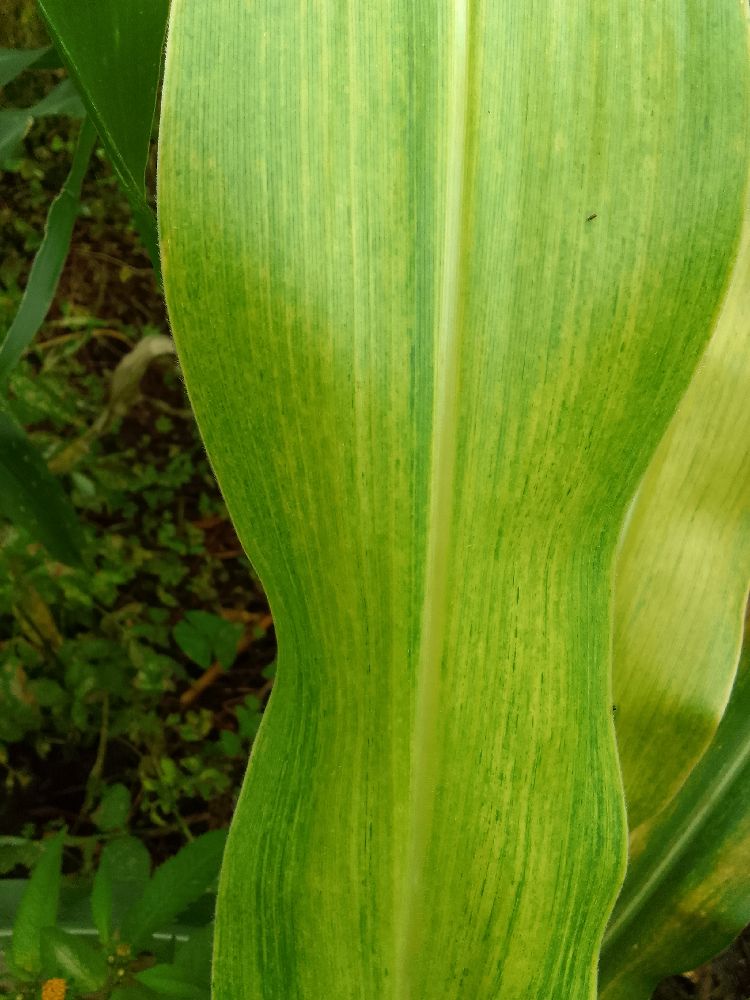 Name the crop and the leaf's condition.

maize, maize lethal necrosis
